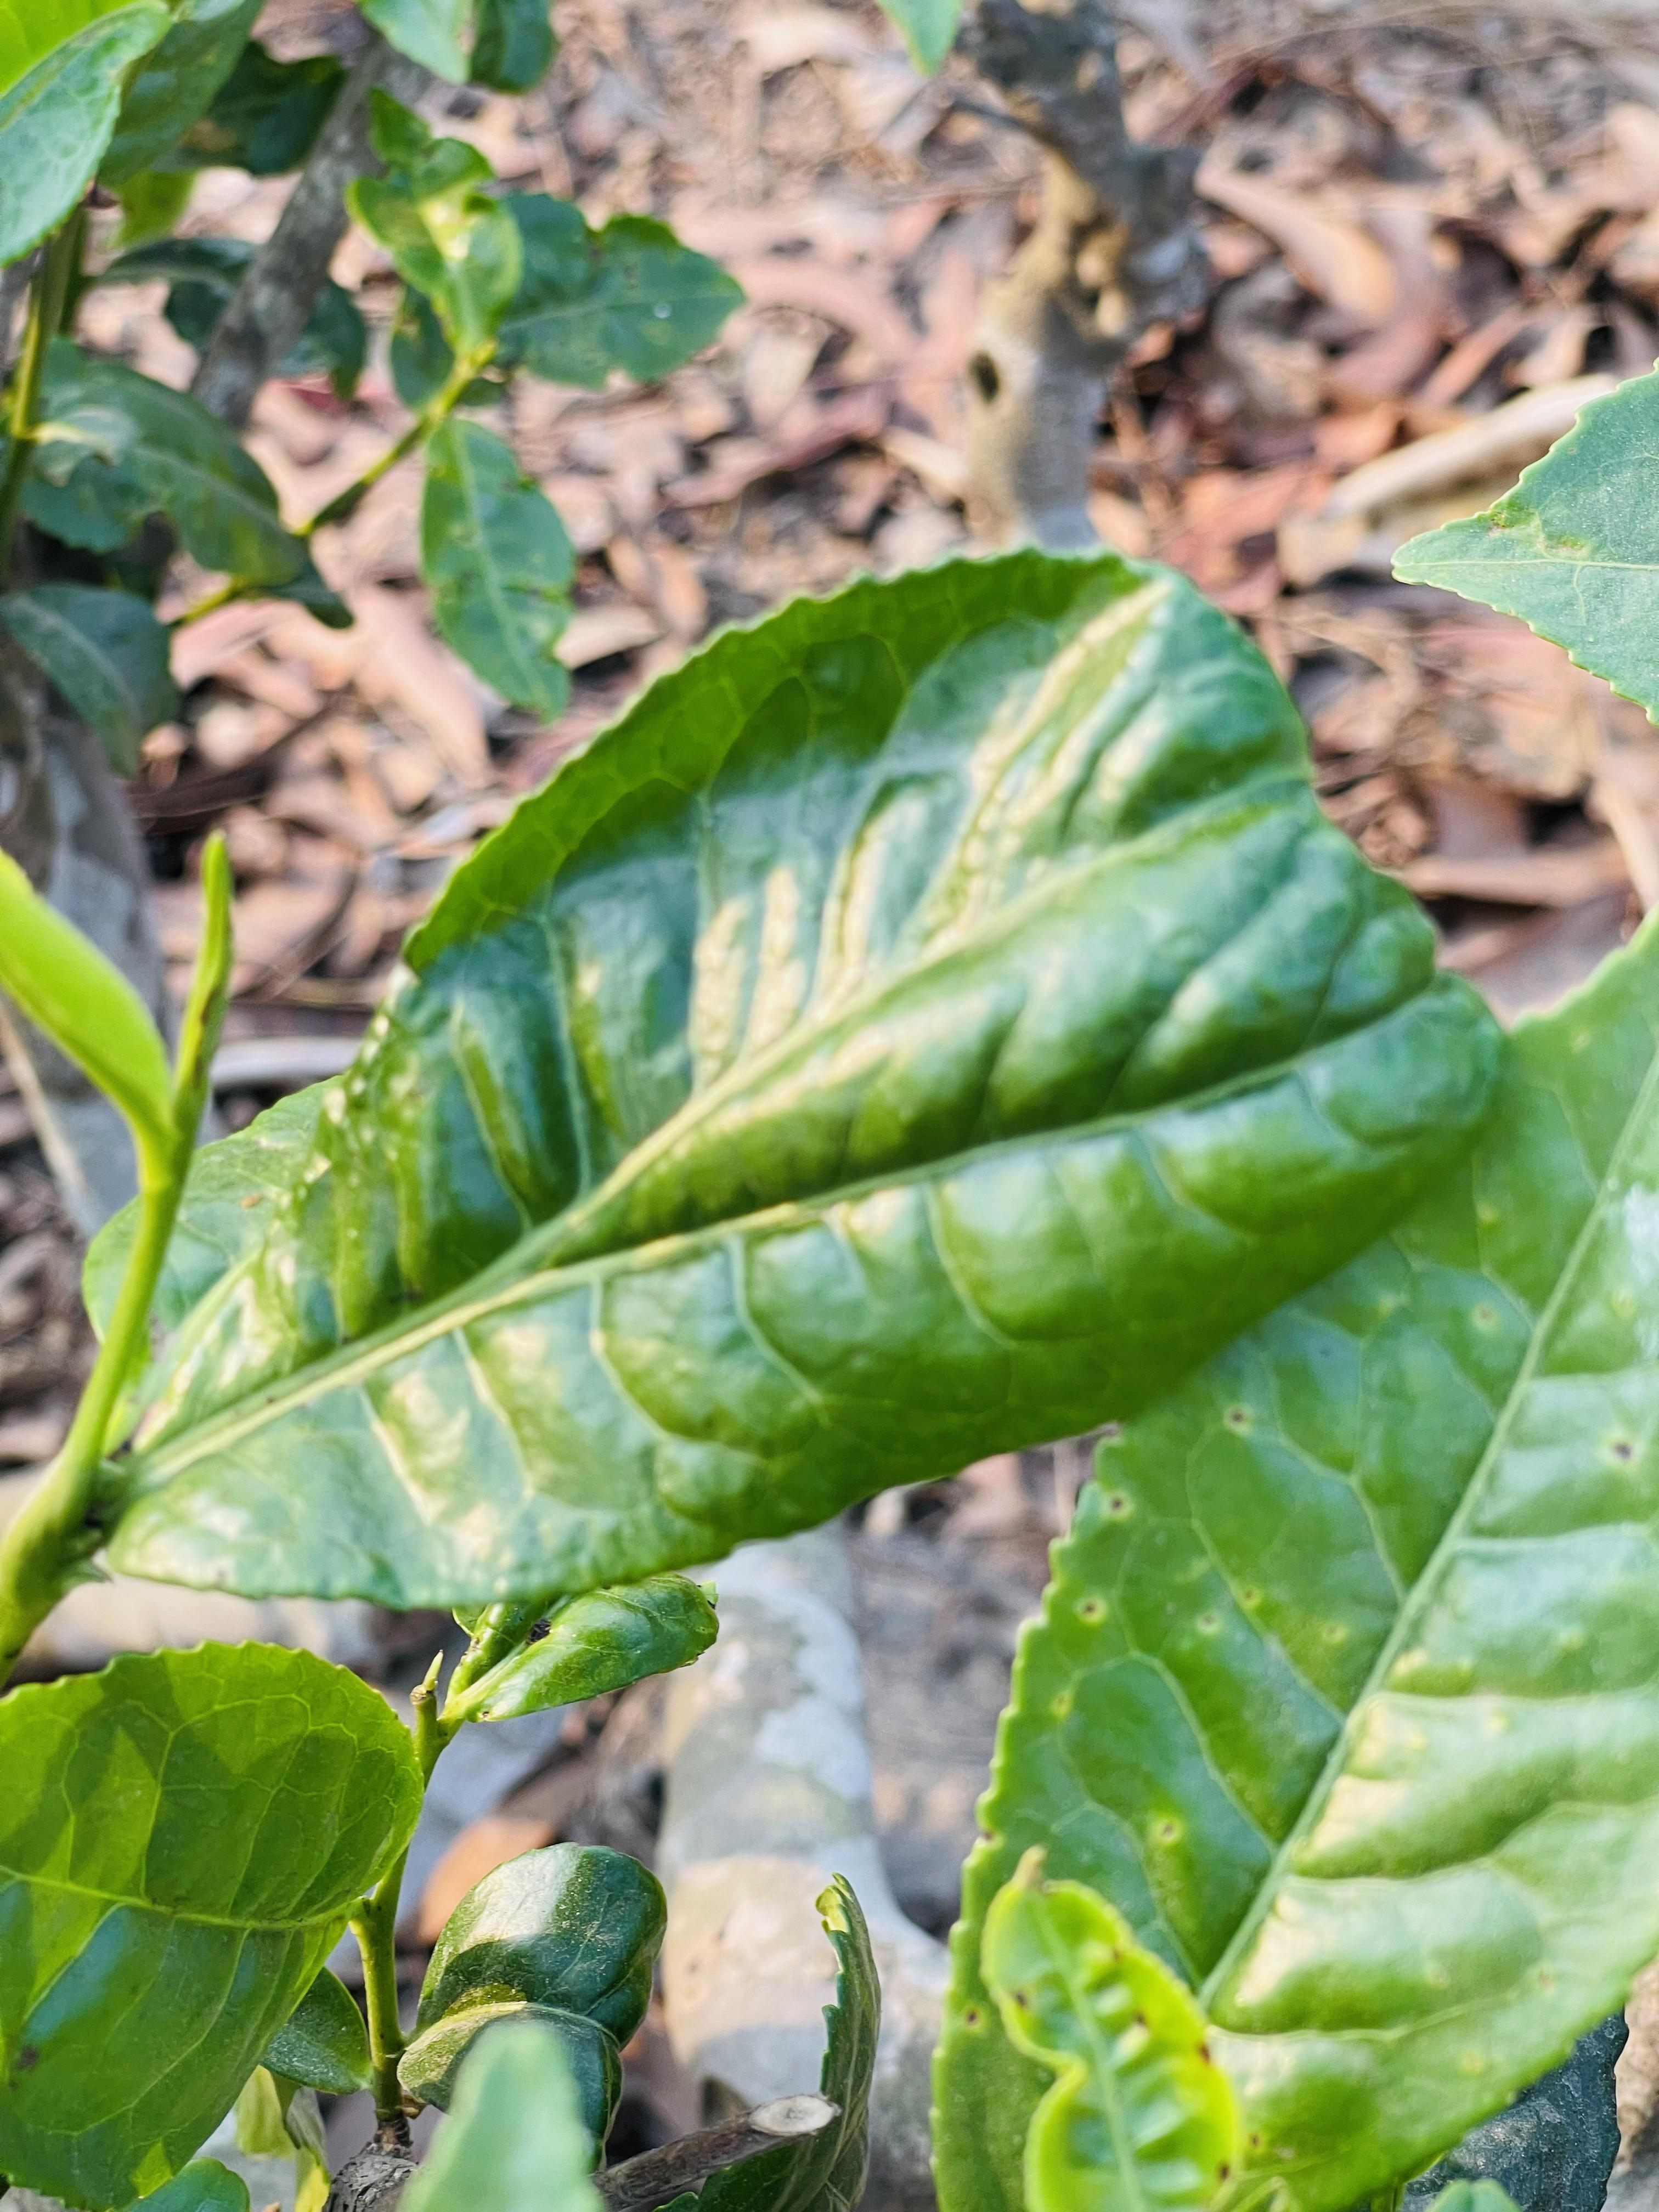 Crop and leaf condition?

tea, helopeltis
